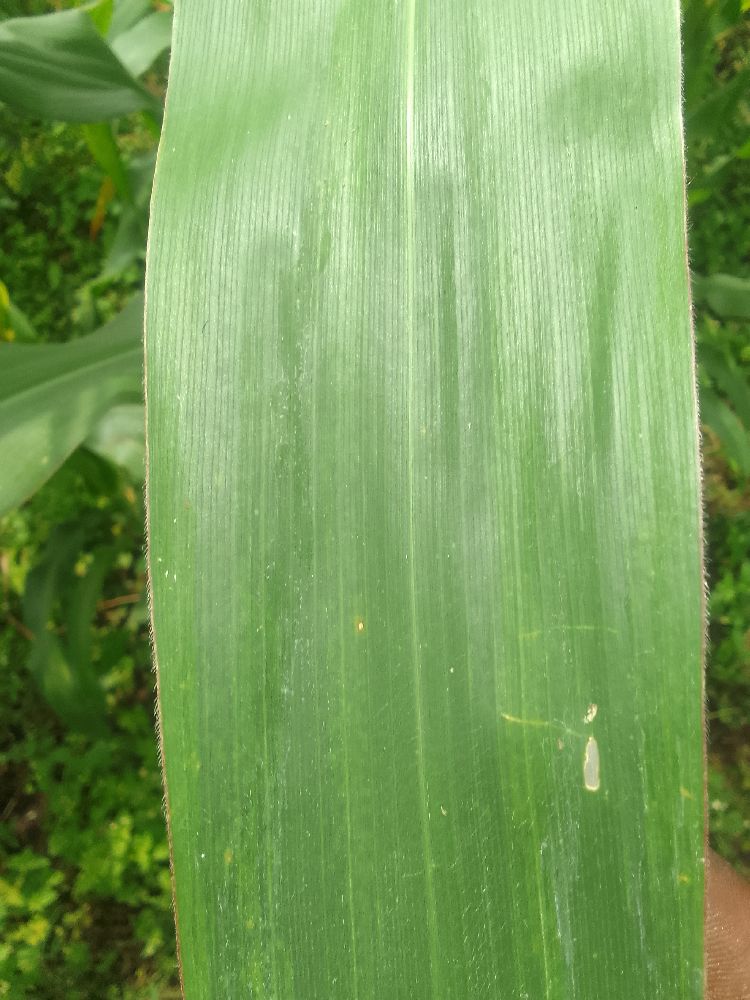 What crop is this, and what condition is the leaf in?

maize, healthy
